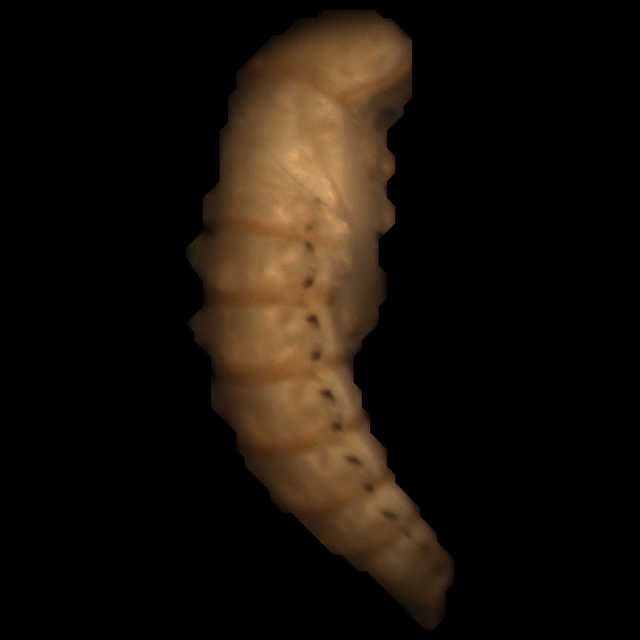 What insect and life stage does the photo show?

mealworm pupa
